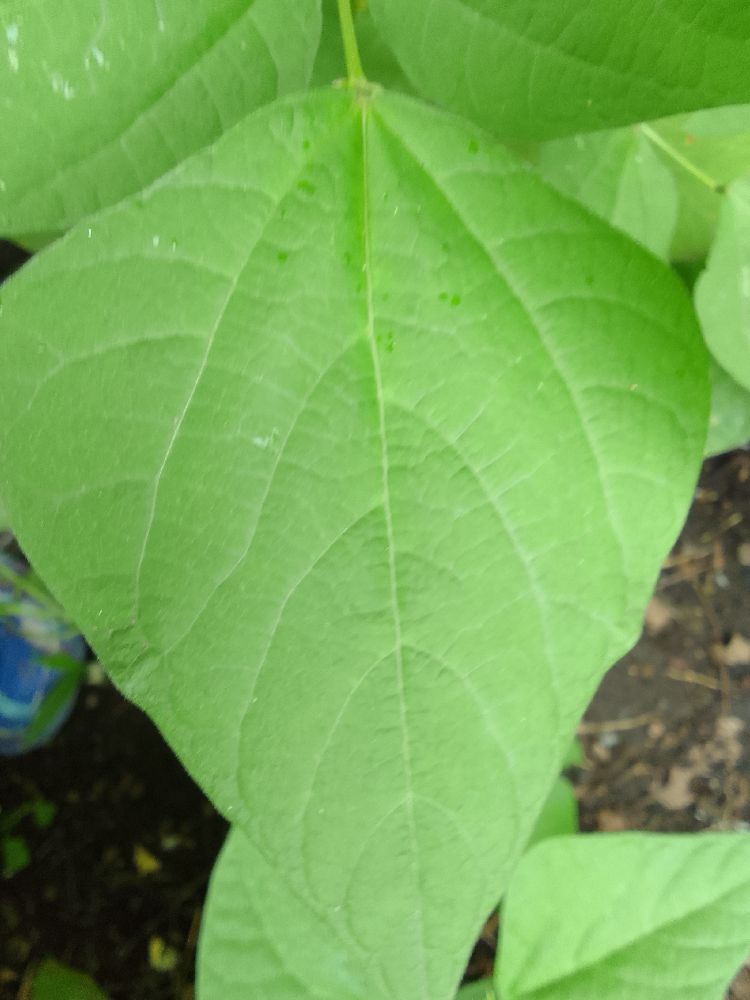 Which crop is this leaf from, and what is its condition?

common bean, healthy
